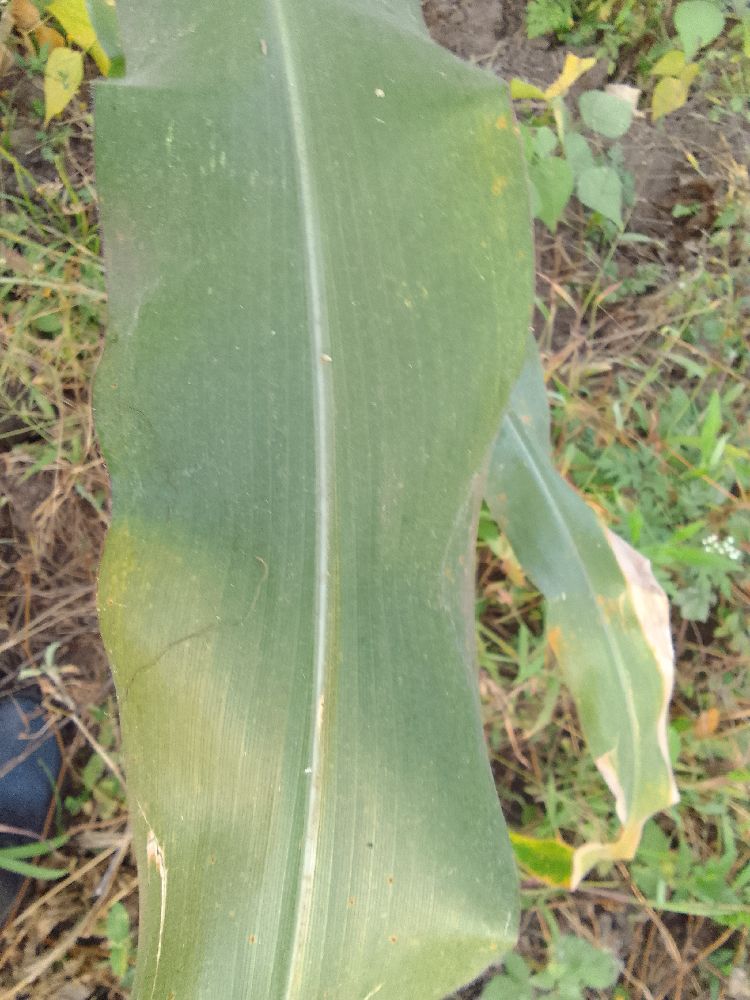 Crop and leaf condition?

maize, healthy
